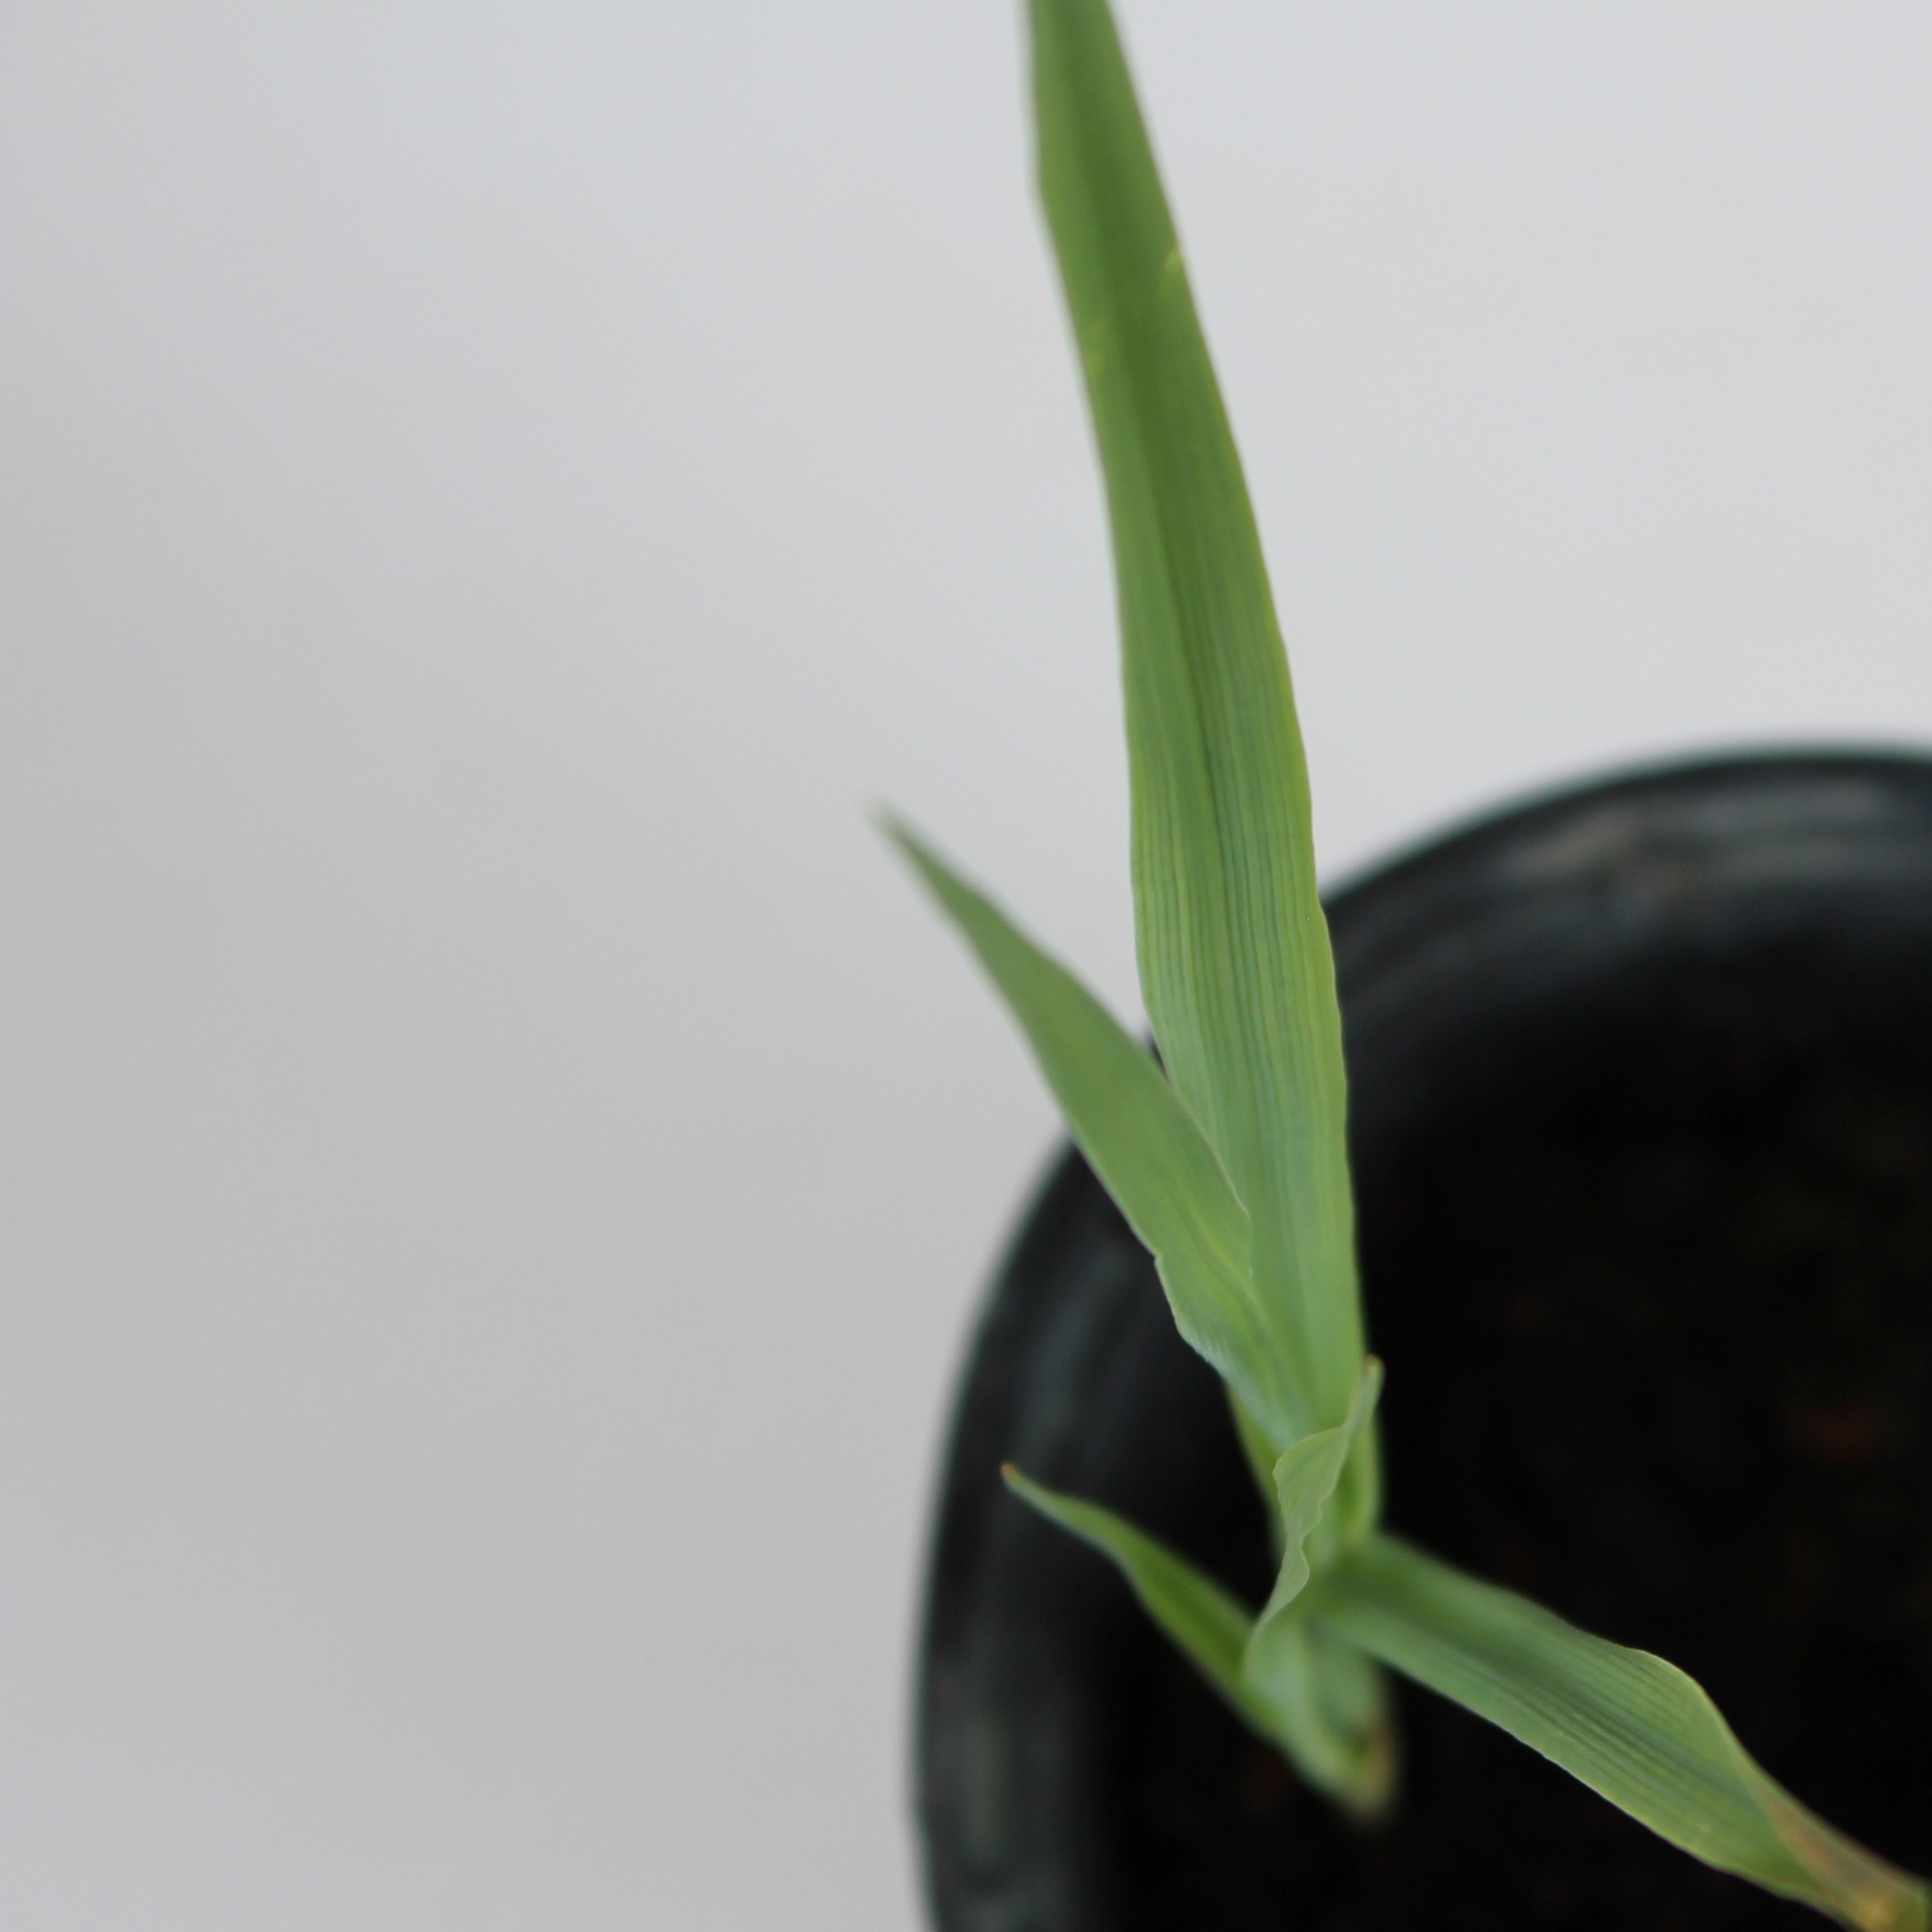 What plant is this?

Avena sterilis
